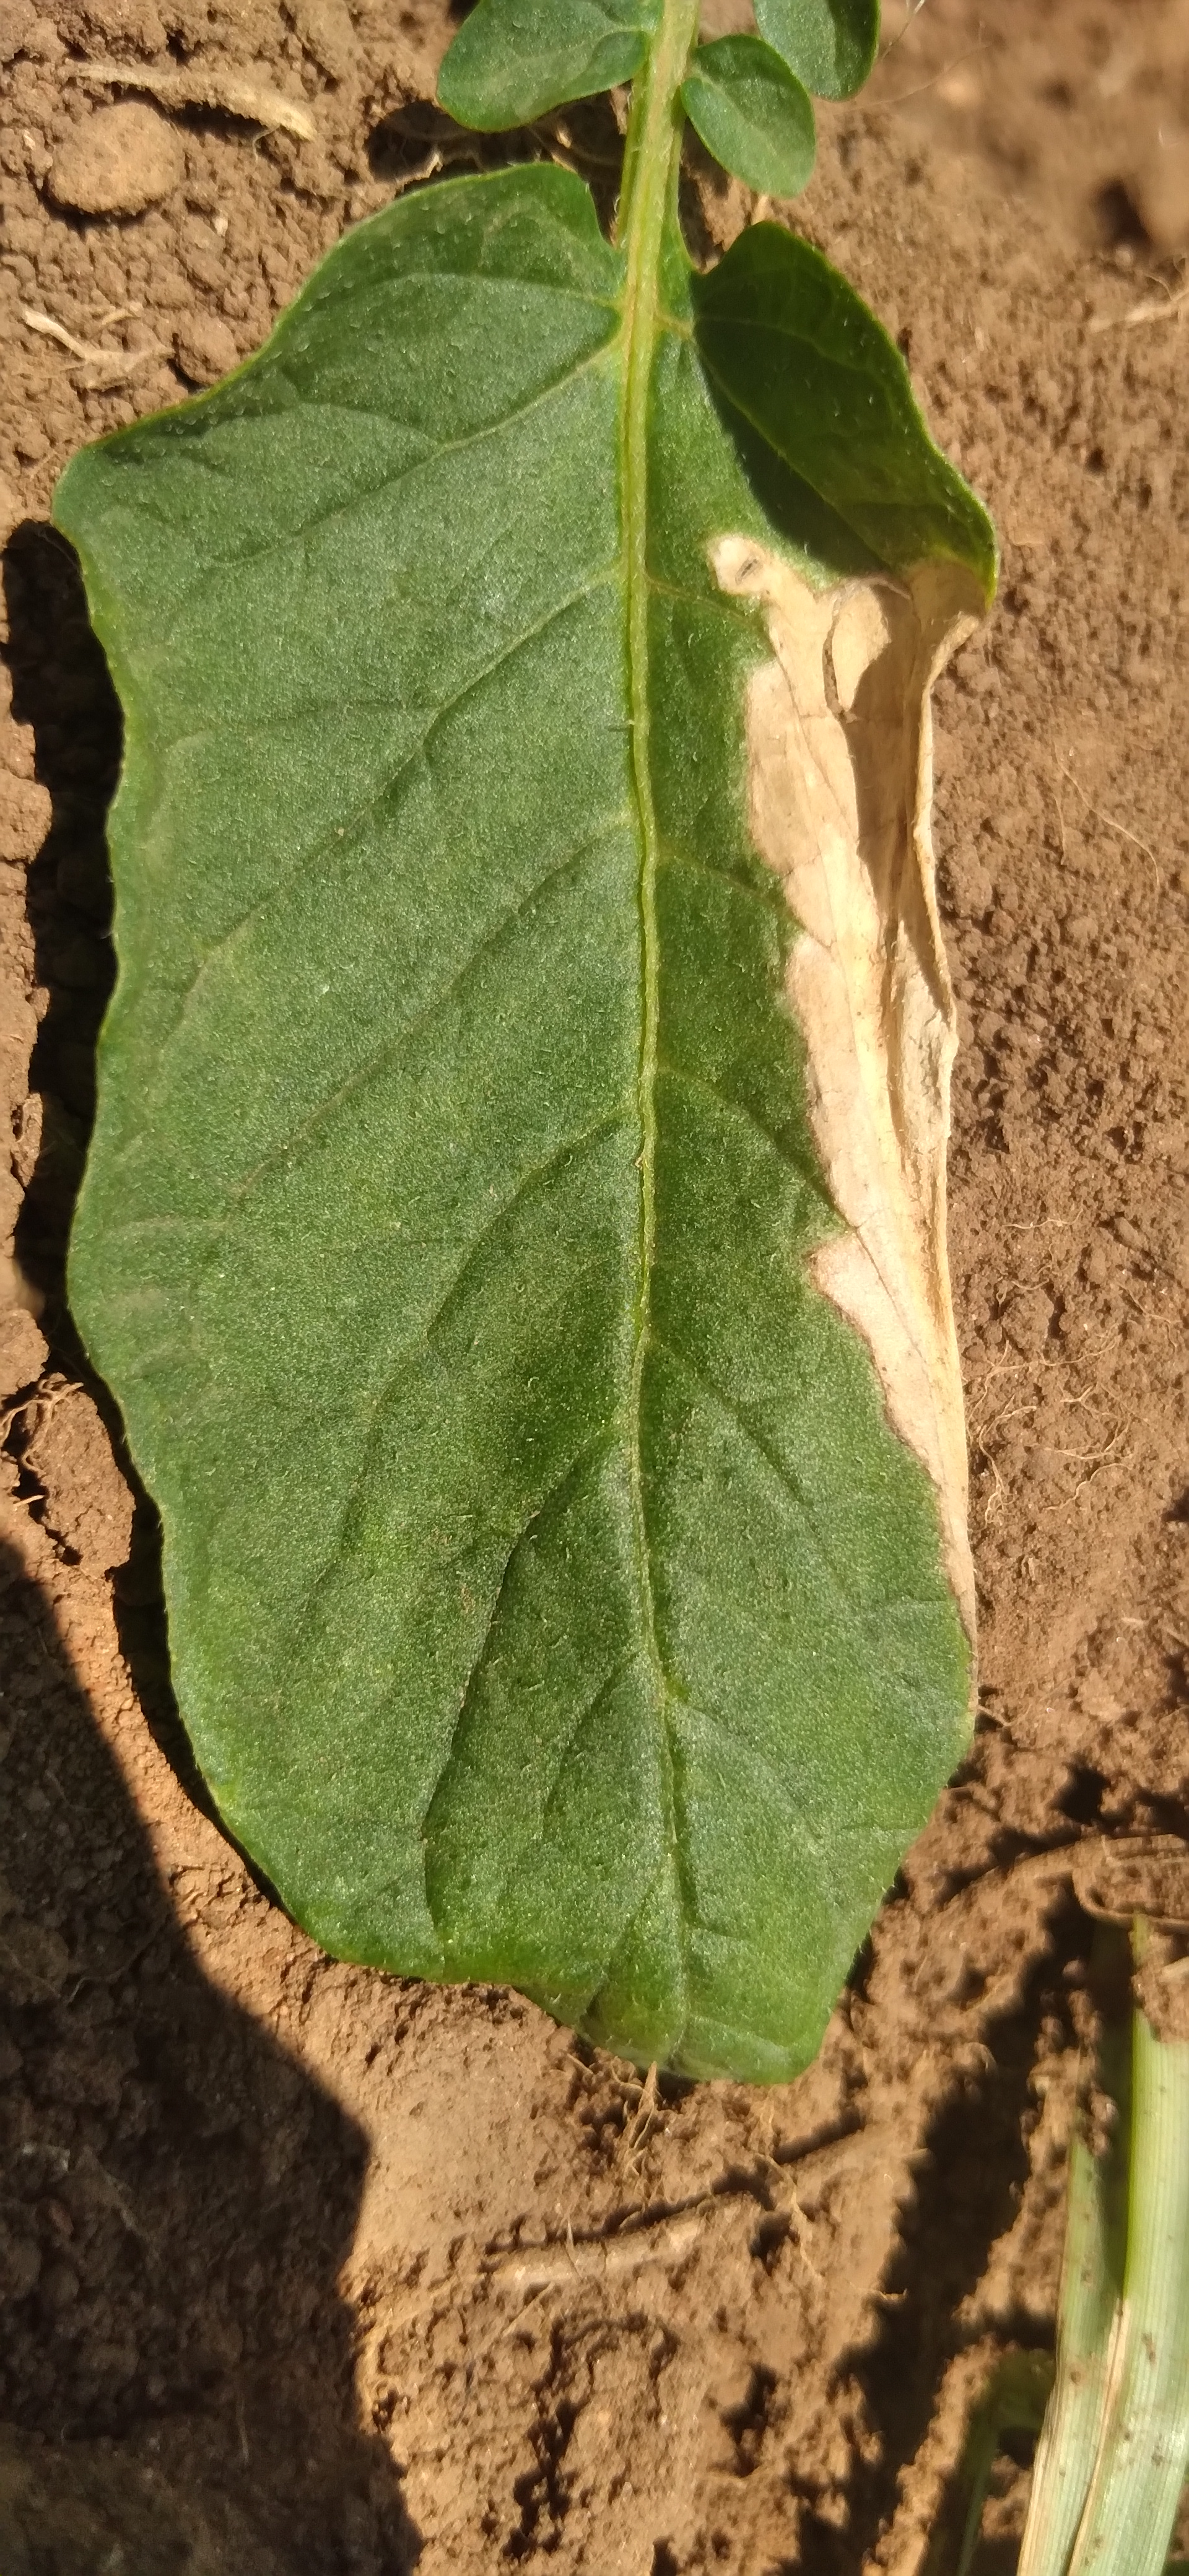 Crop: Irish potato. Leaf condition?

early blight
